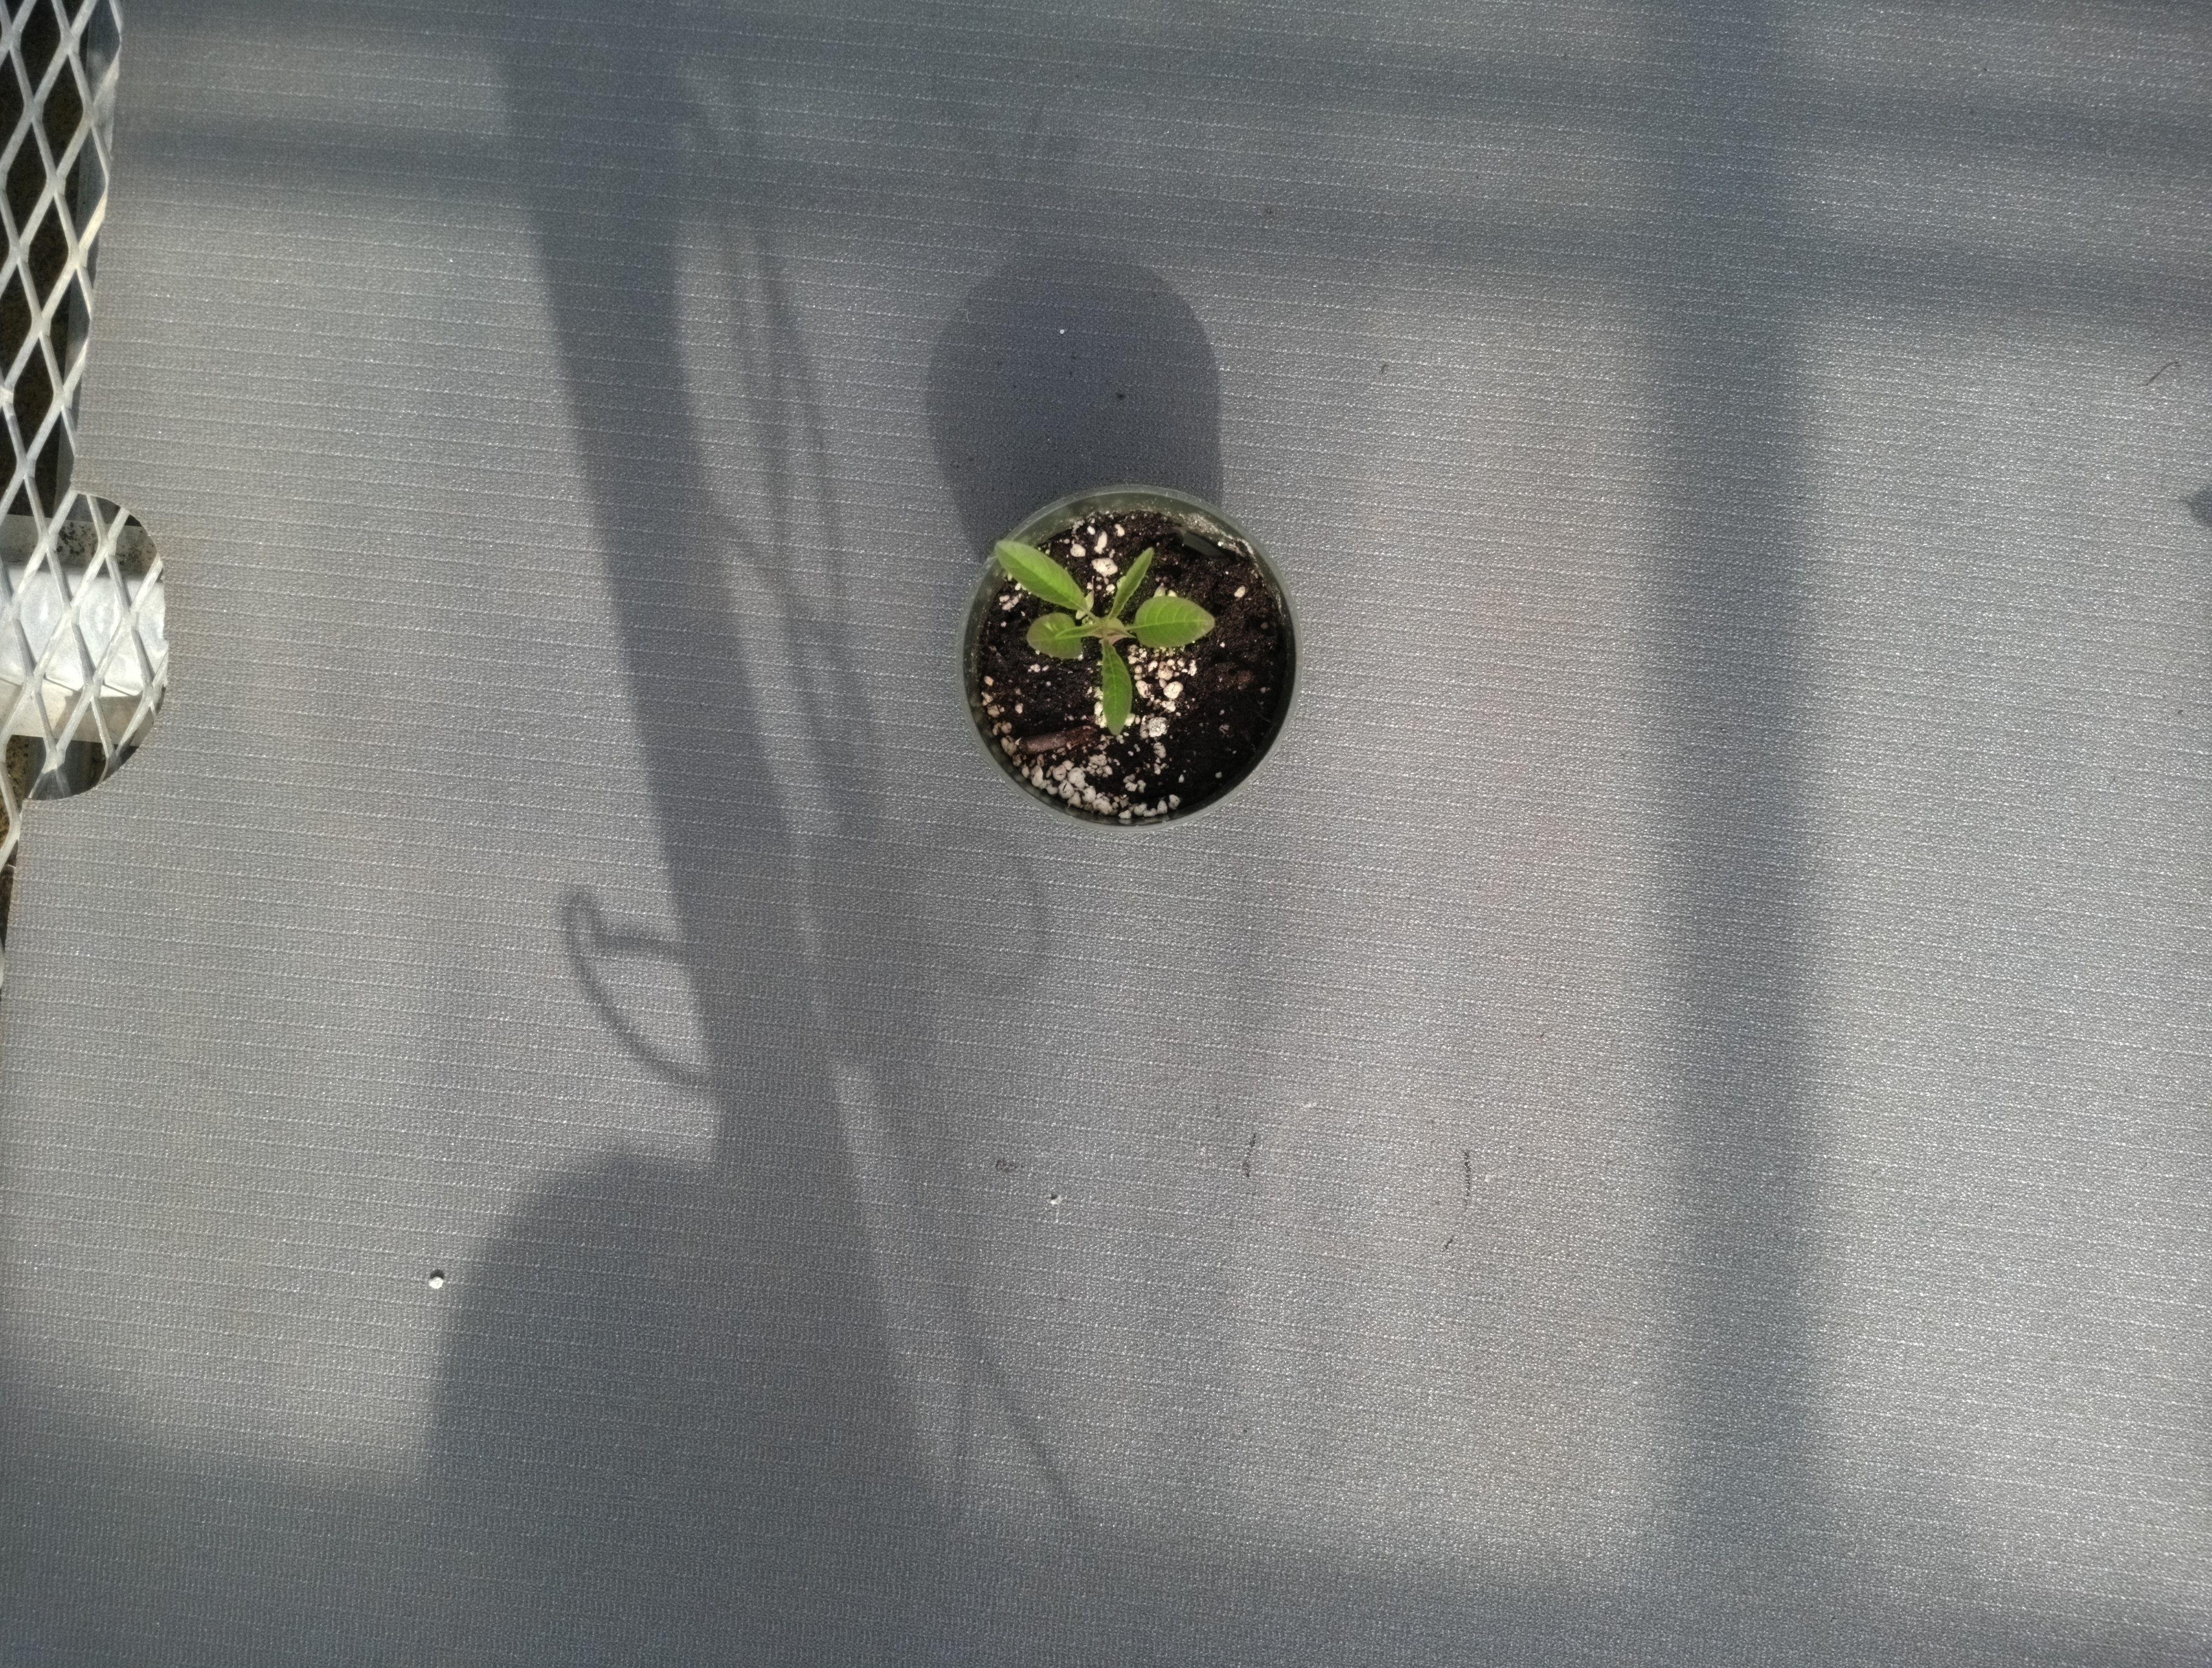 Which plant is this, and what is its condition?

waterhemp, healthy untreated
